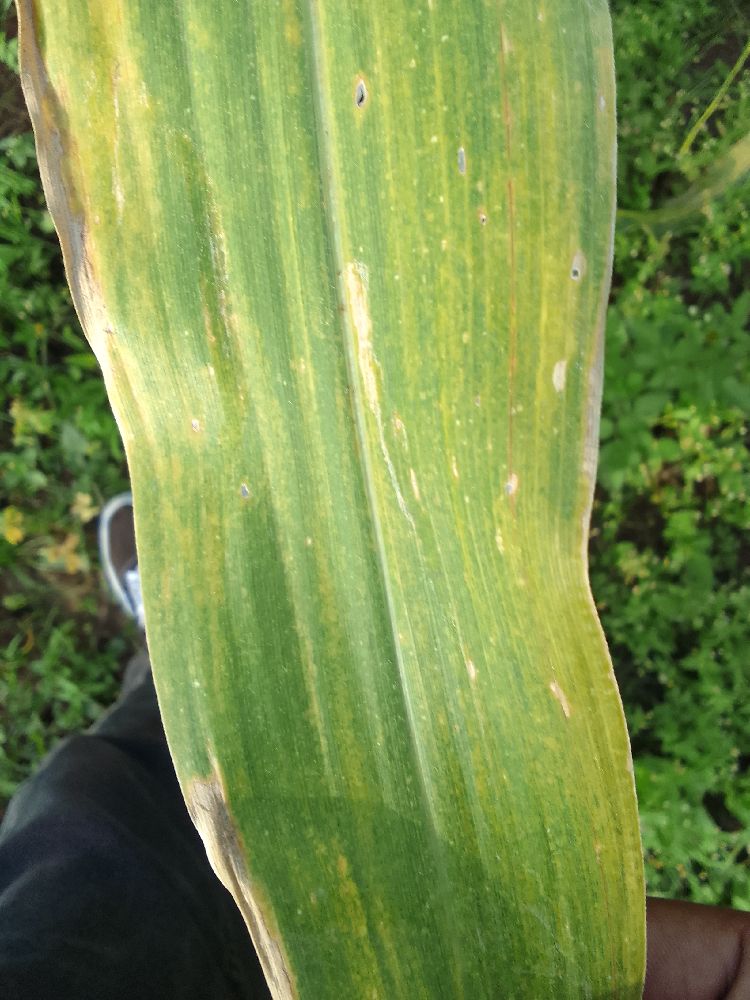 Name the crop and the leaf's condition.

maize, maize lethal necrosis
